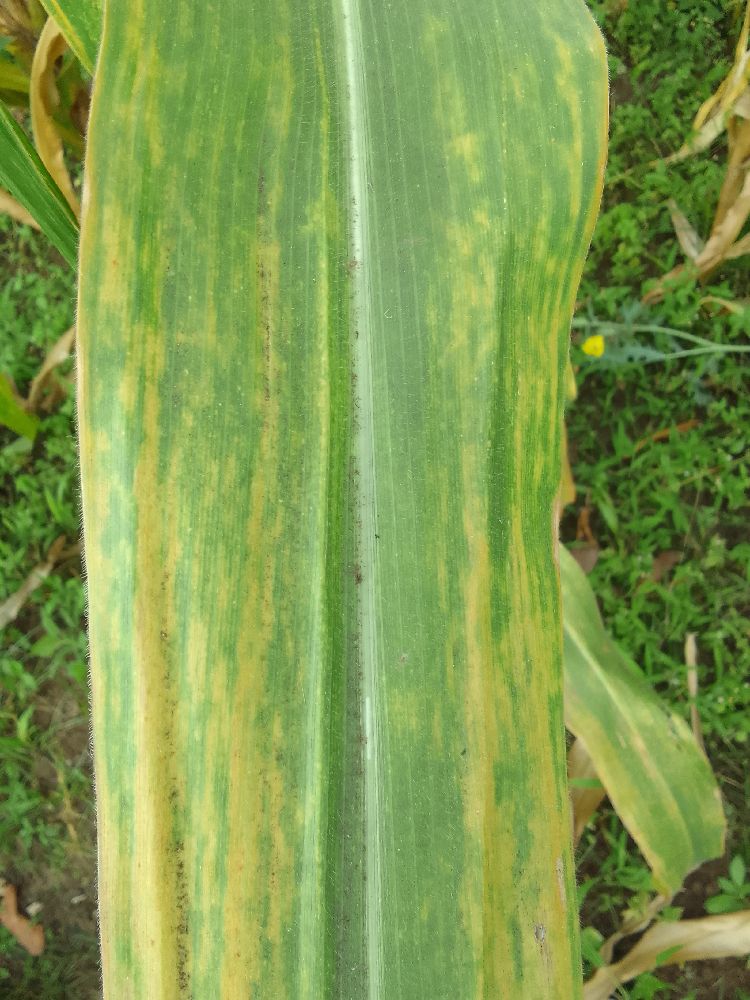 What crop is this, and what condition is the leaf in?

maize, maize lethal necrosis
